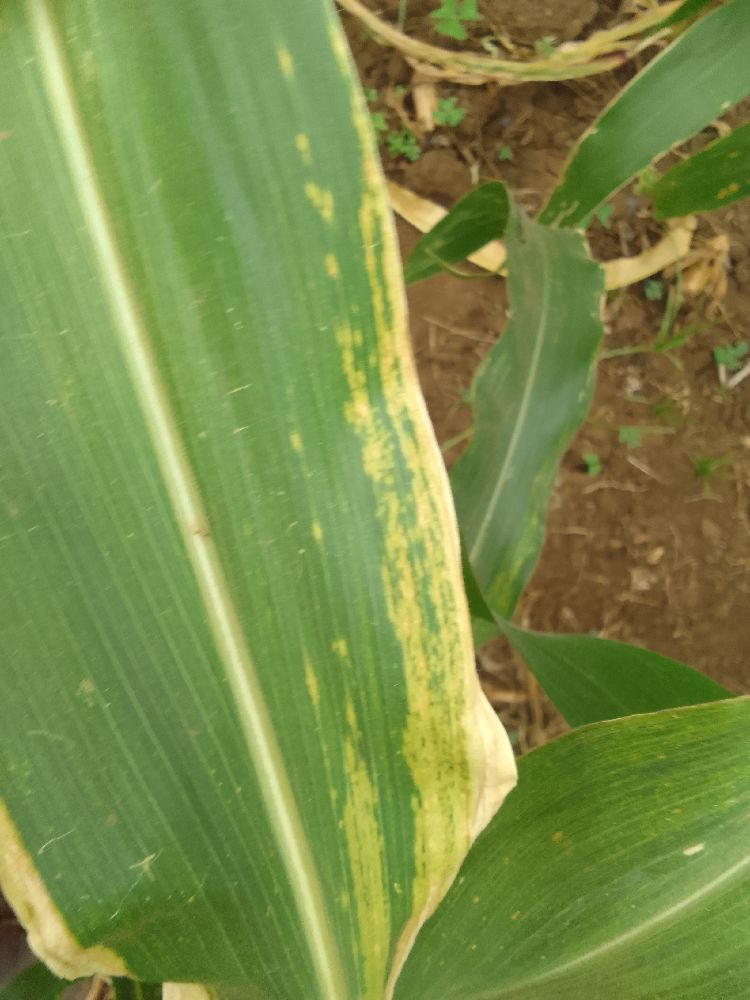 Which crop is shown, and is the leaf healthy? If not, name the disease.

maize, maize lethal necrosis
